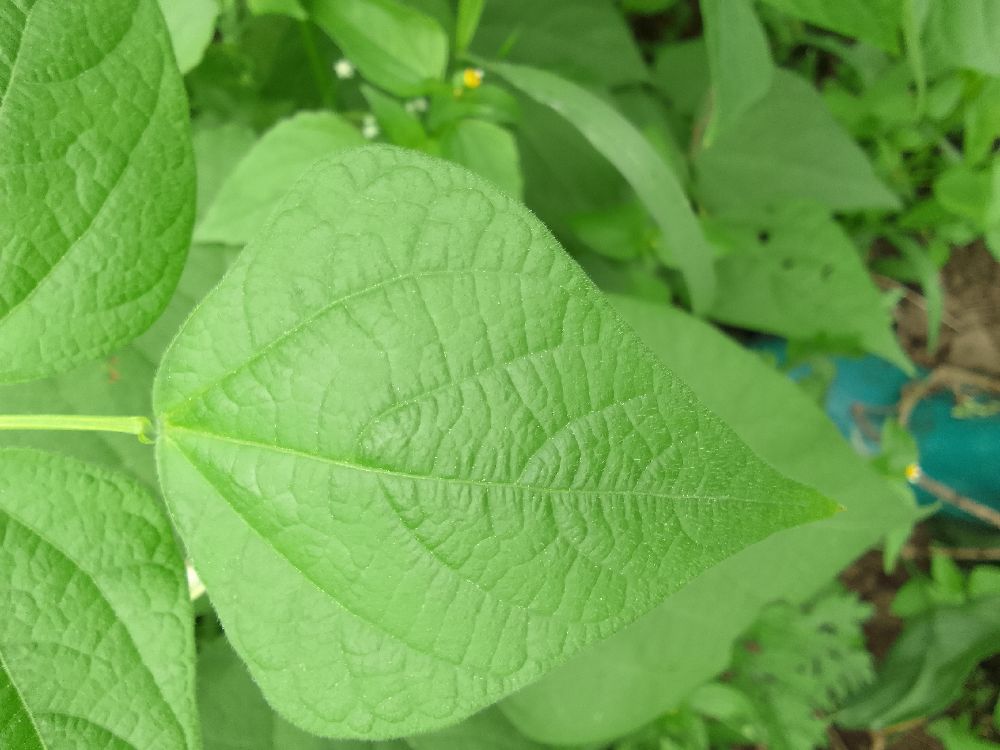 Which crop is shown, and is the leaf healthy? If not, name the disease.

common bean, healthy
